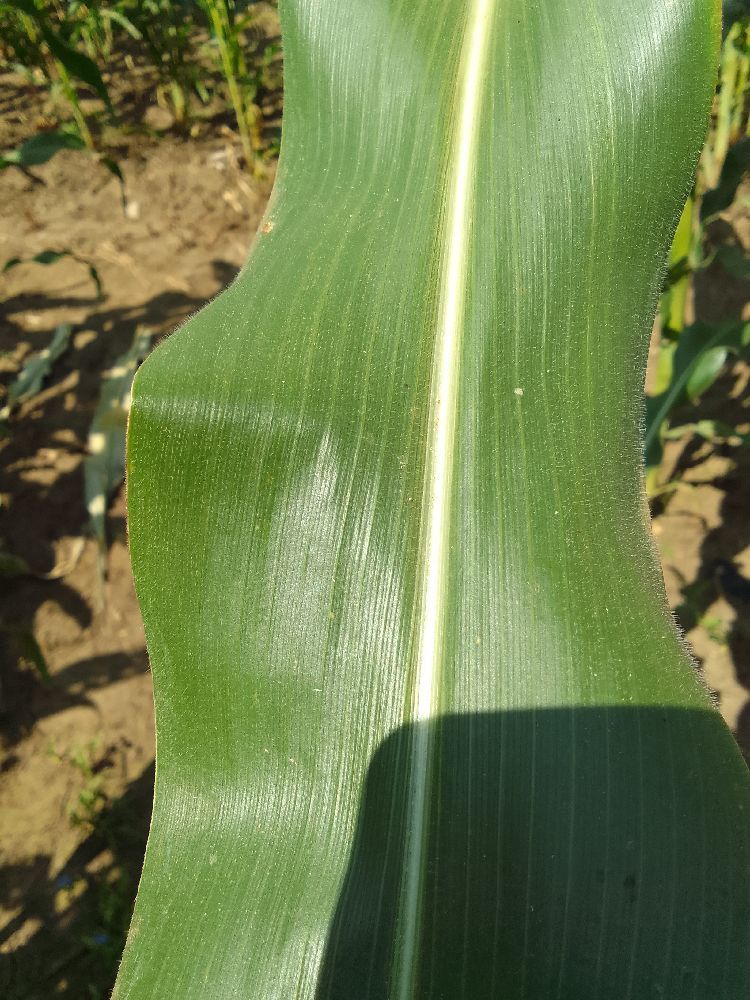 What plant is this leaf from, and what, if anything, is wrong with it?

maize, healthy
